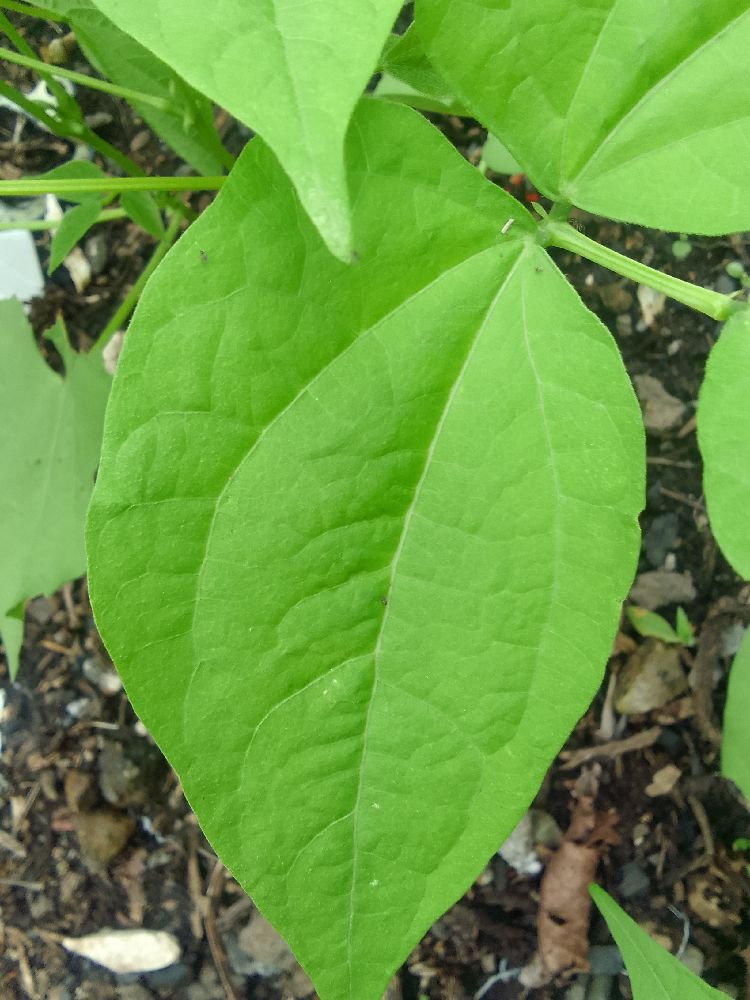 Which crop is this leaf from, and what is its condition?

common bean, healthy
